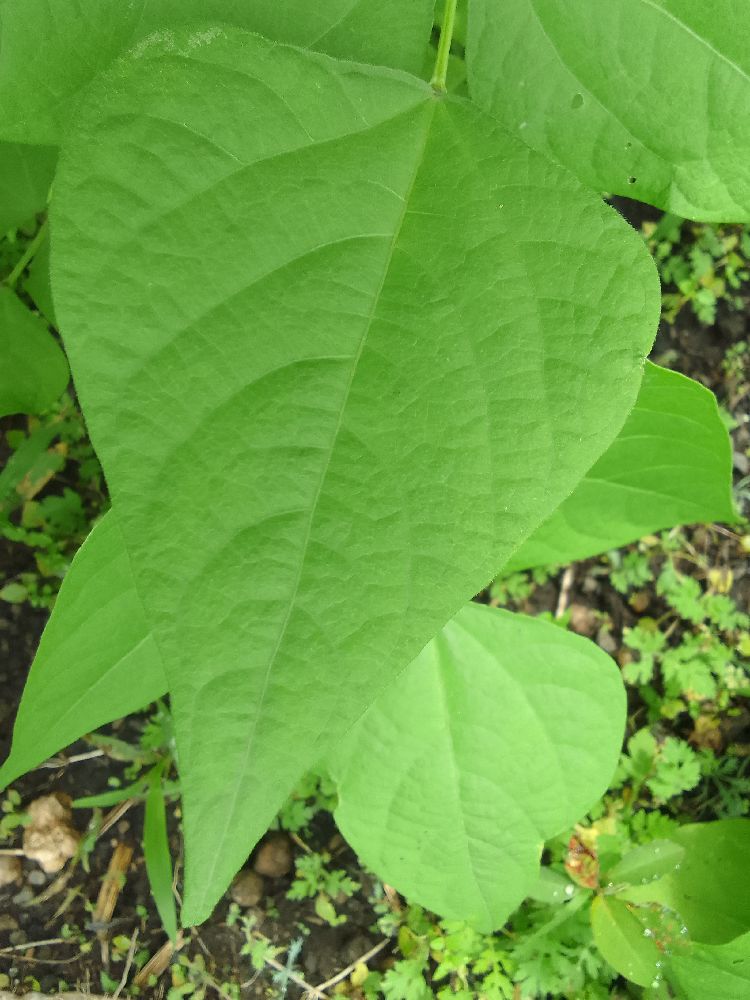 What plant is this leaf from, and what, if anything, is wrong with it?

common bean, healthy
